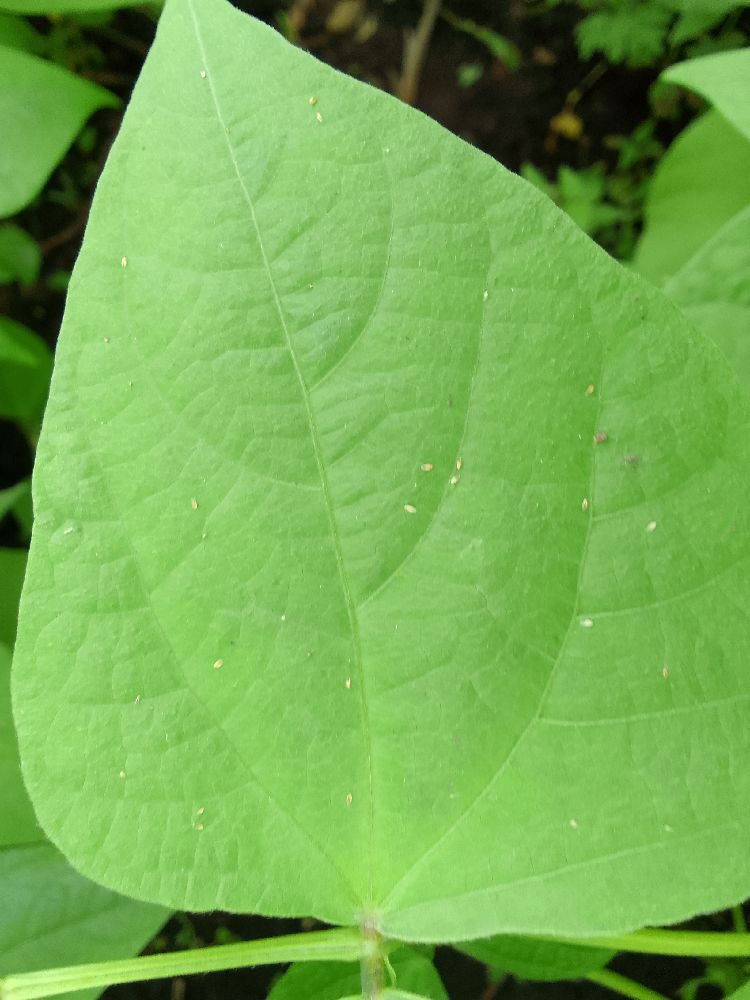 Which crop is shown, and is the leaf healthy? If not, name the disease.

common bean, healthy
